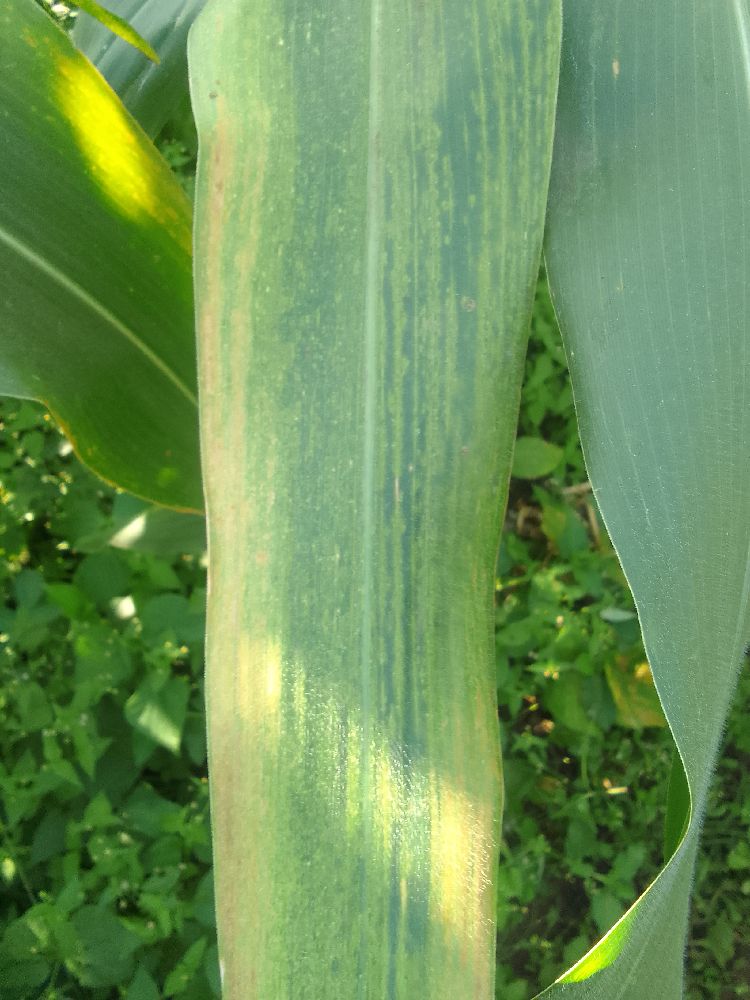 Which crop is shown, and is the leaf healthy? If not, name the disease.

maize, maize lethal necrosis
